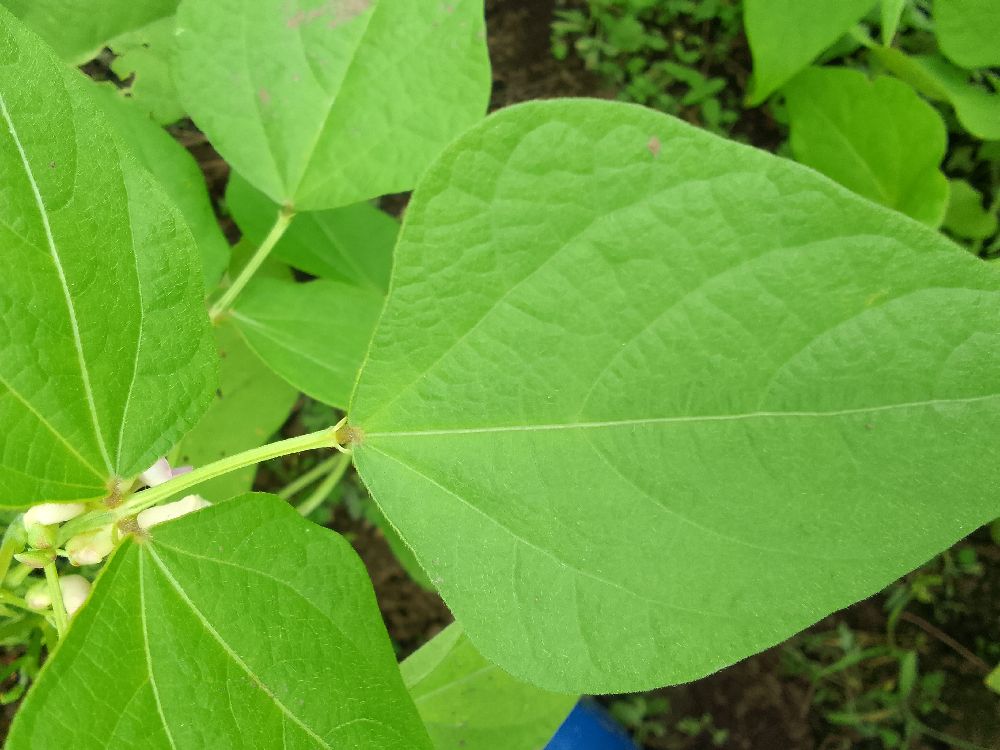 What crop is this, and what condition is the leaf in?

common bean, healthy
